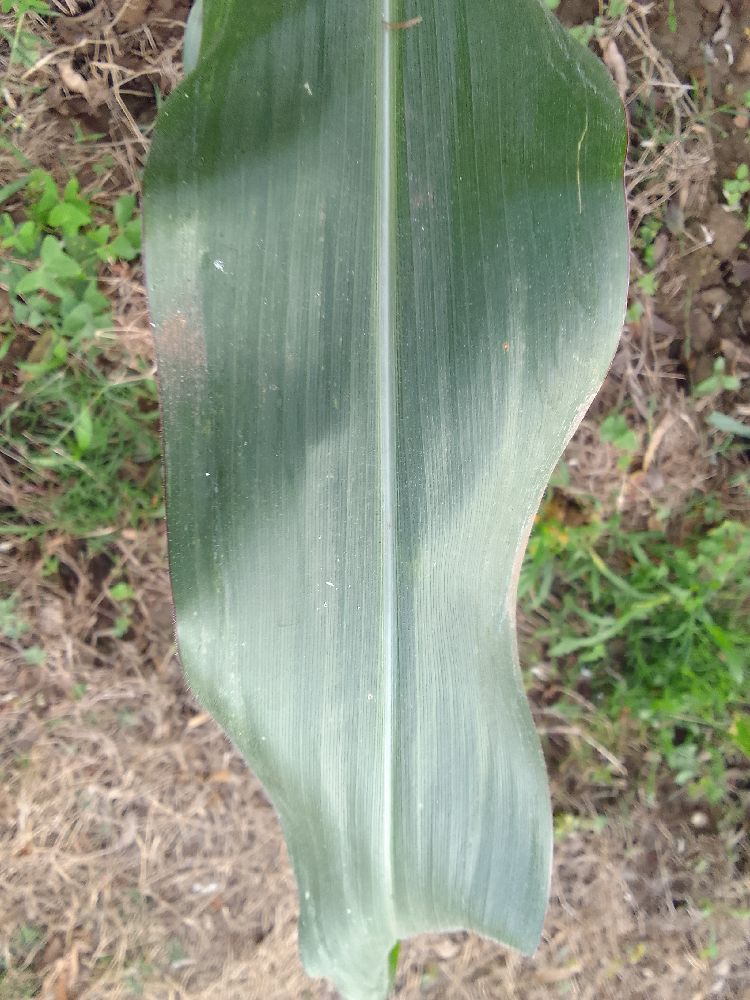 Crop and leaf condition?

maize, healthy
